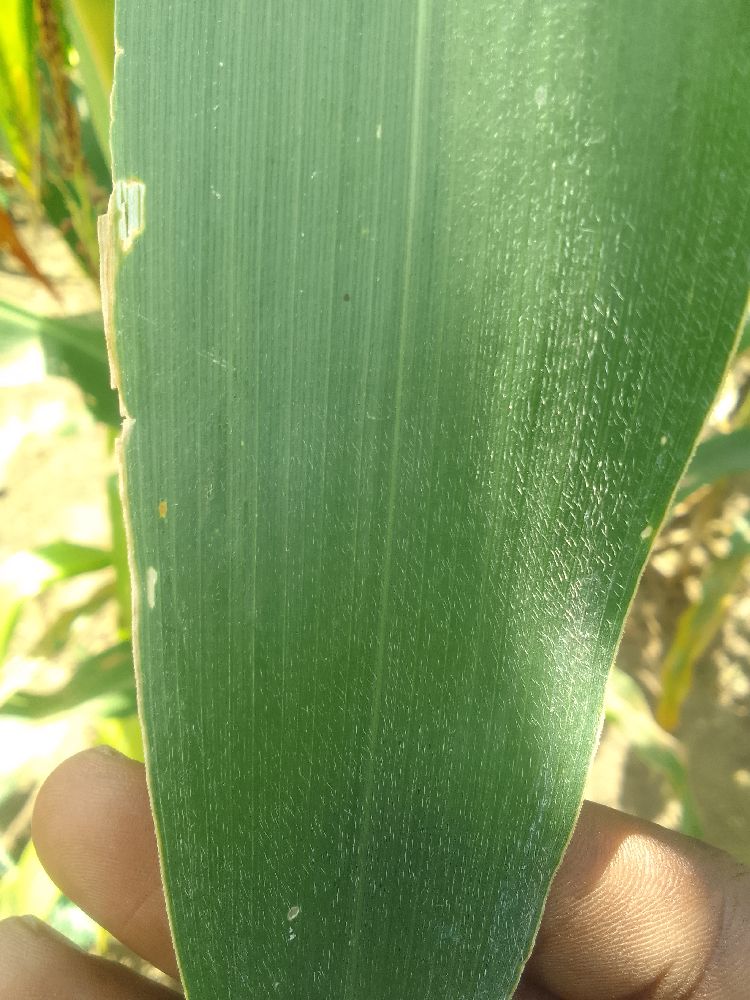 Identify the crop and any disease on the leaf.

maize, healthy
